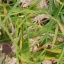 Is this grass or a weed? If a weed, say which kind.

grass
